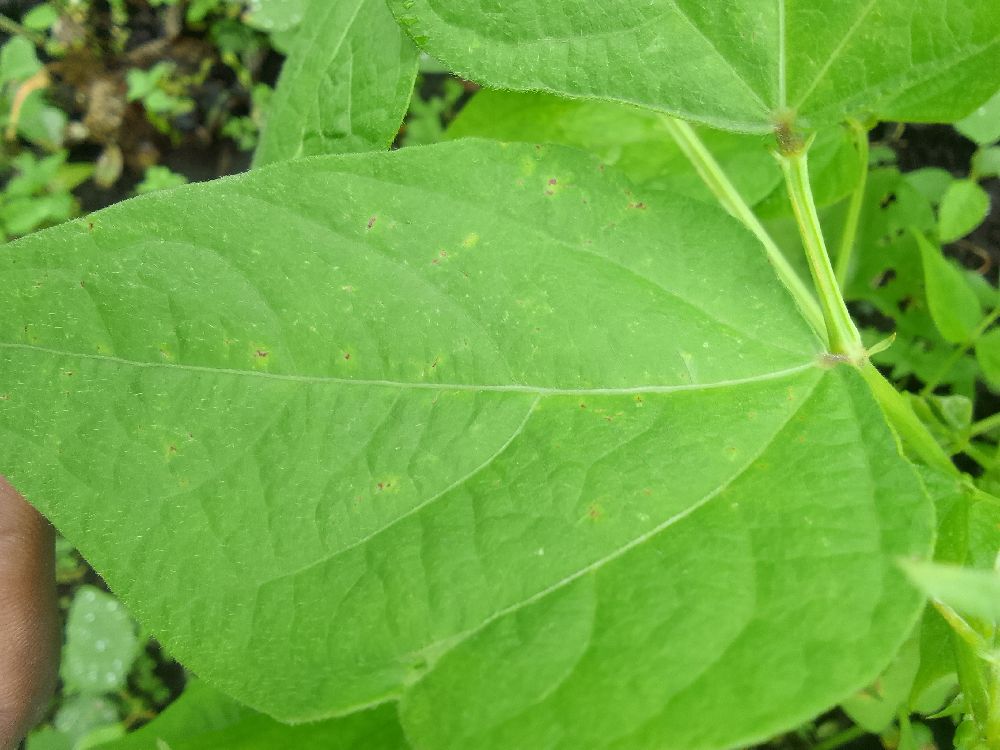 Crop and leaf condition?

common bean, healthy
